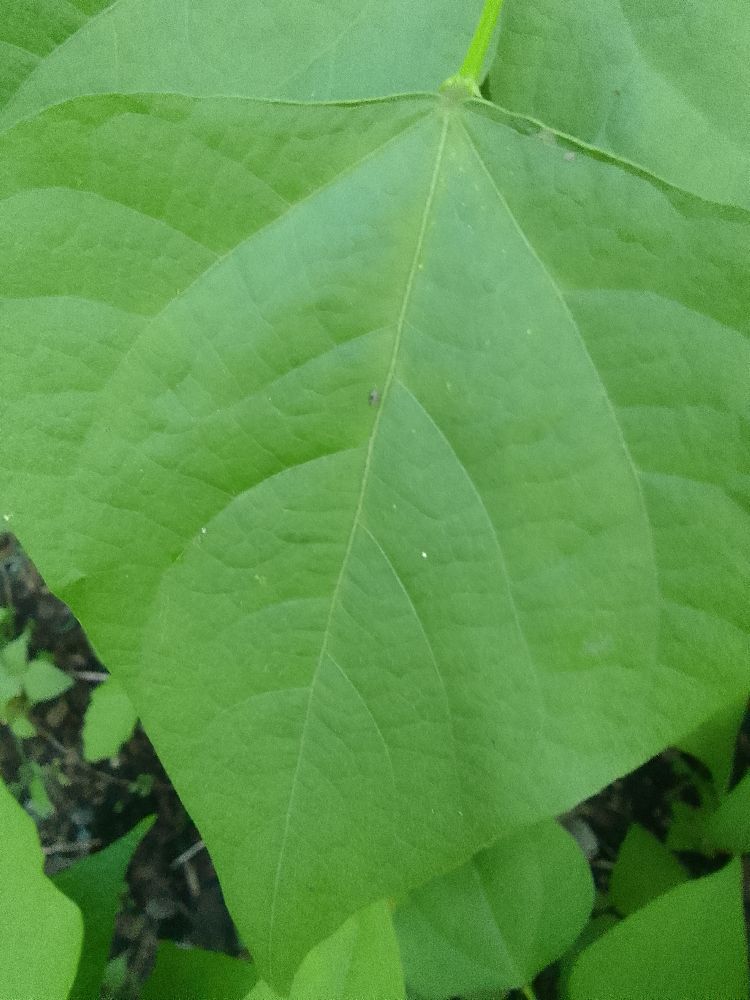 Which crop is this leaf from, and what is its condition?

common bean, healthy
